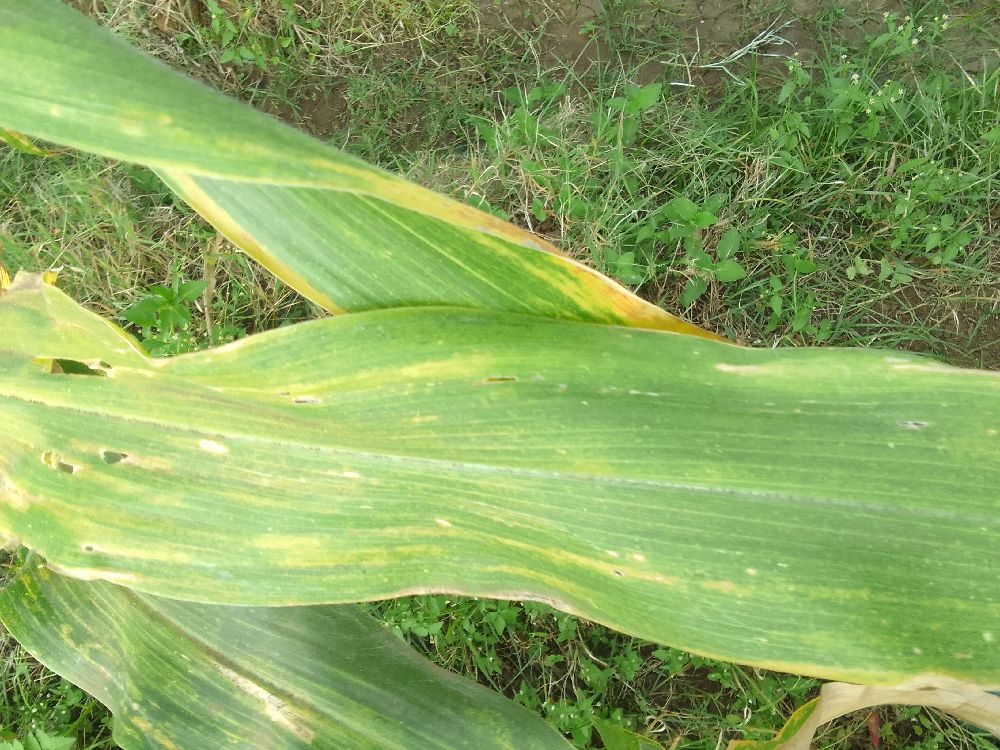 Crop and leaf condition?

maize, maize lethal necrosis
